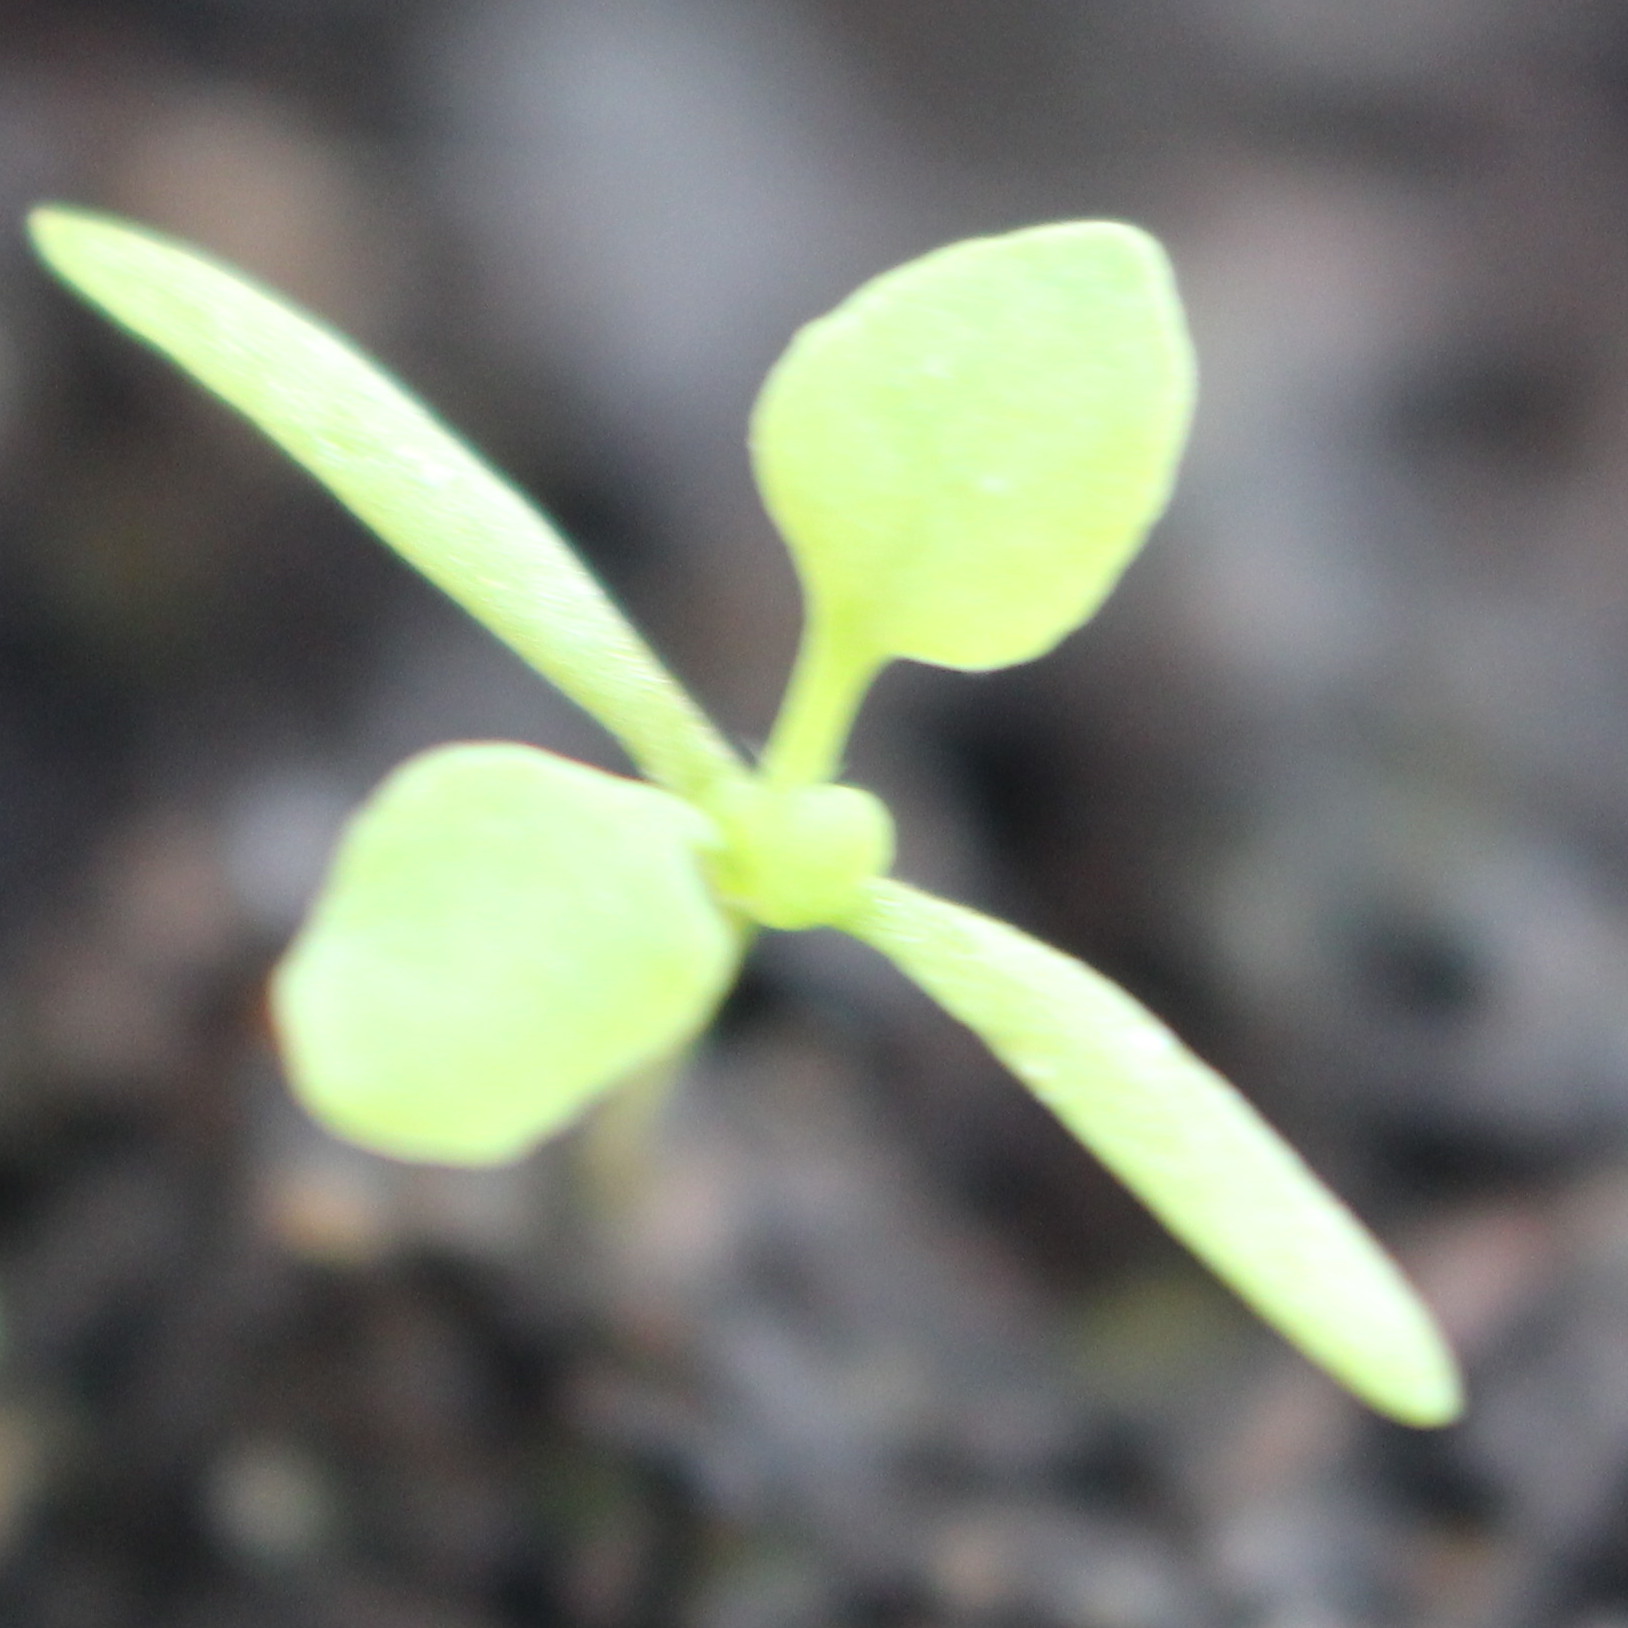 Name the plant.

Papaver rhoeas
